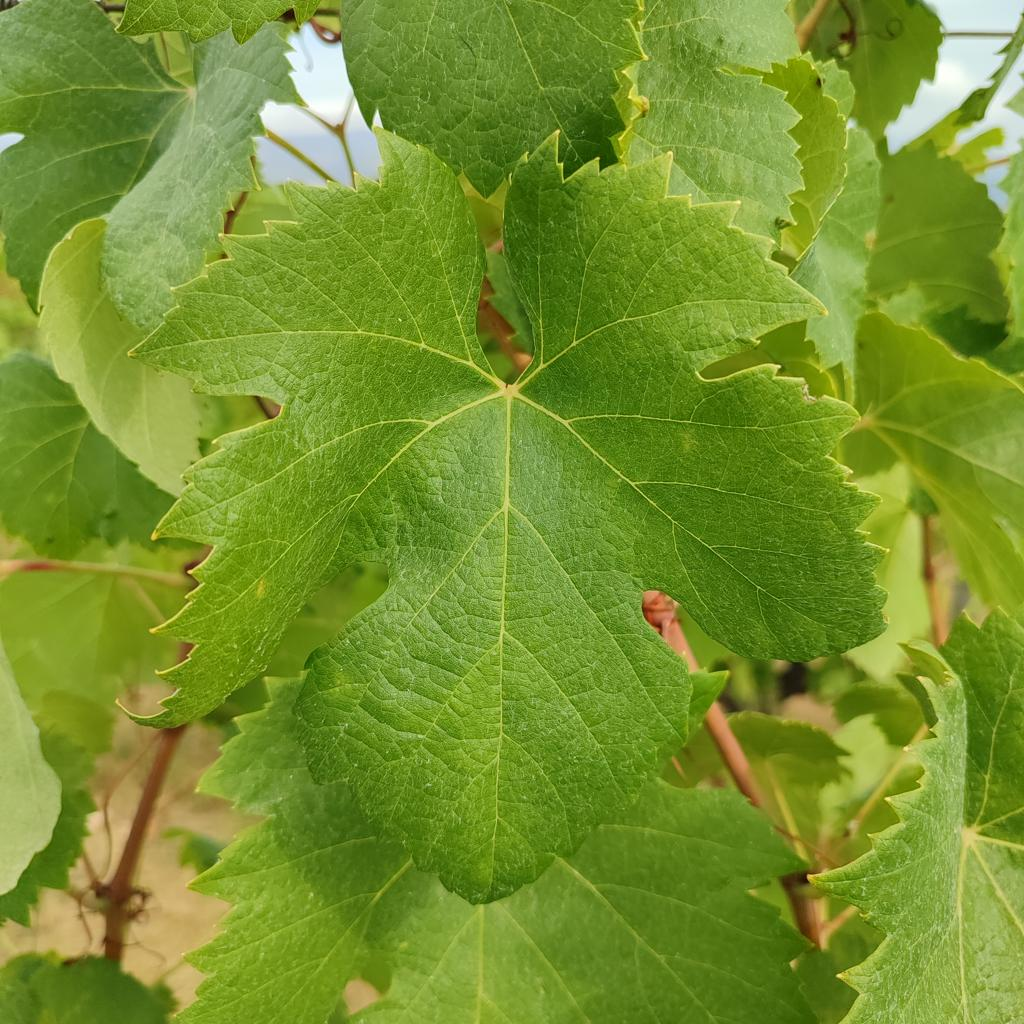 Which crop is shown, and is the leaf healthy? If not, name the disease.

grapevine, healthy
